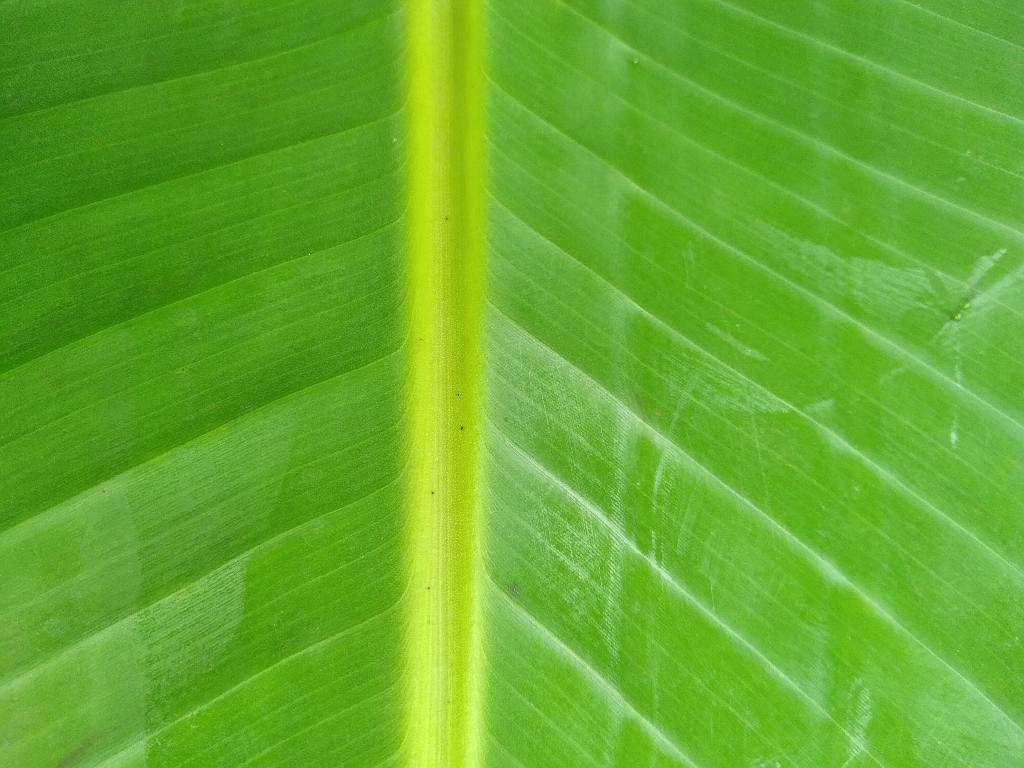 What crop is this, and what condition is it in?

banana, healthy
